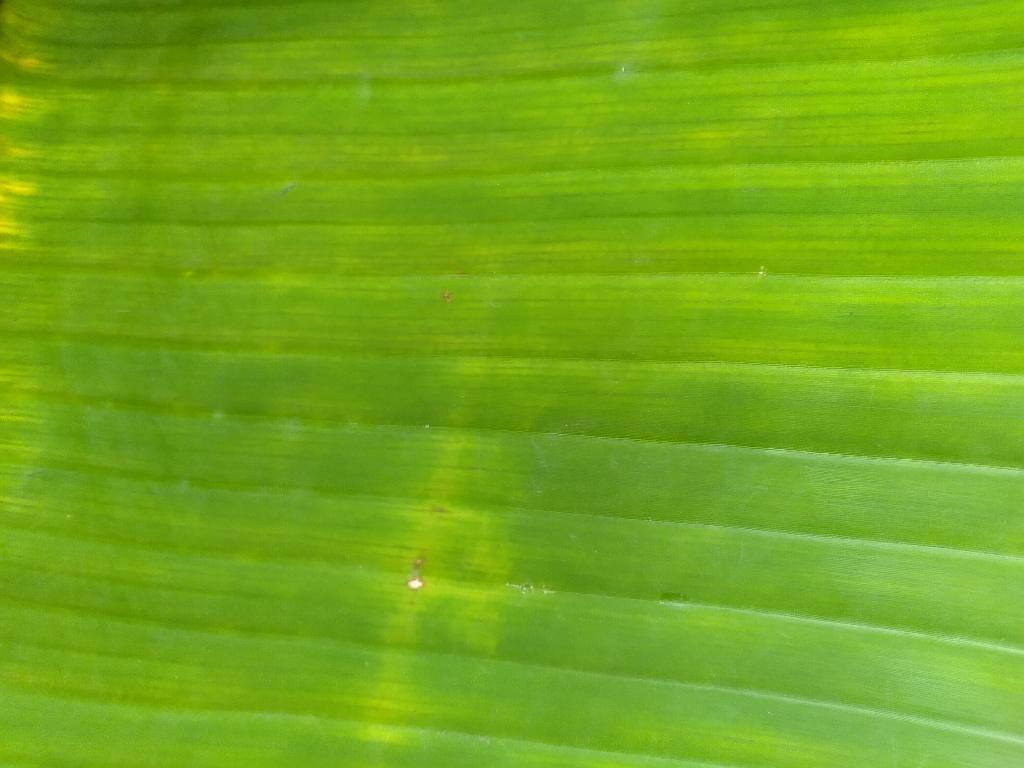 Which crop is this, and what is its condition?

banana, fusarium wilt race 1
